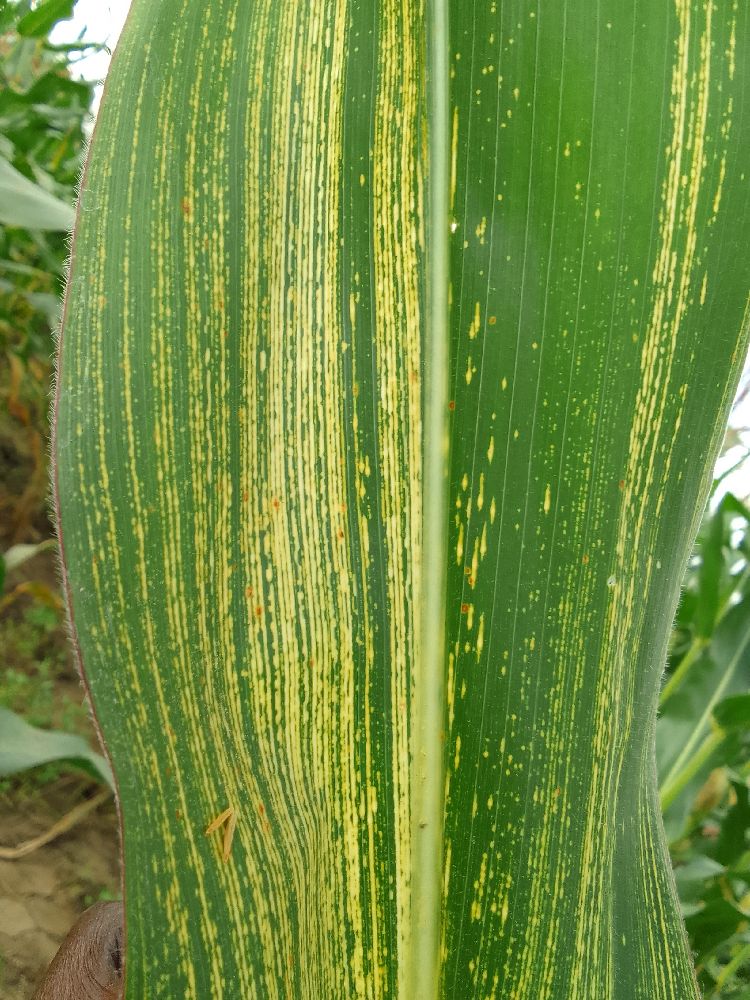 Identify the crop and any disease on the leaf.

maize, maize streak virus
